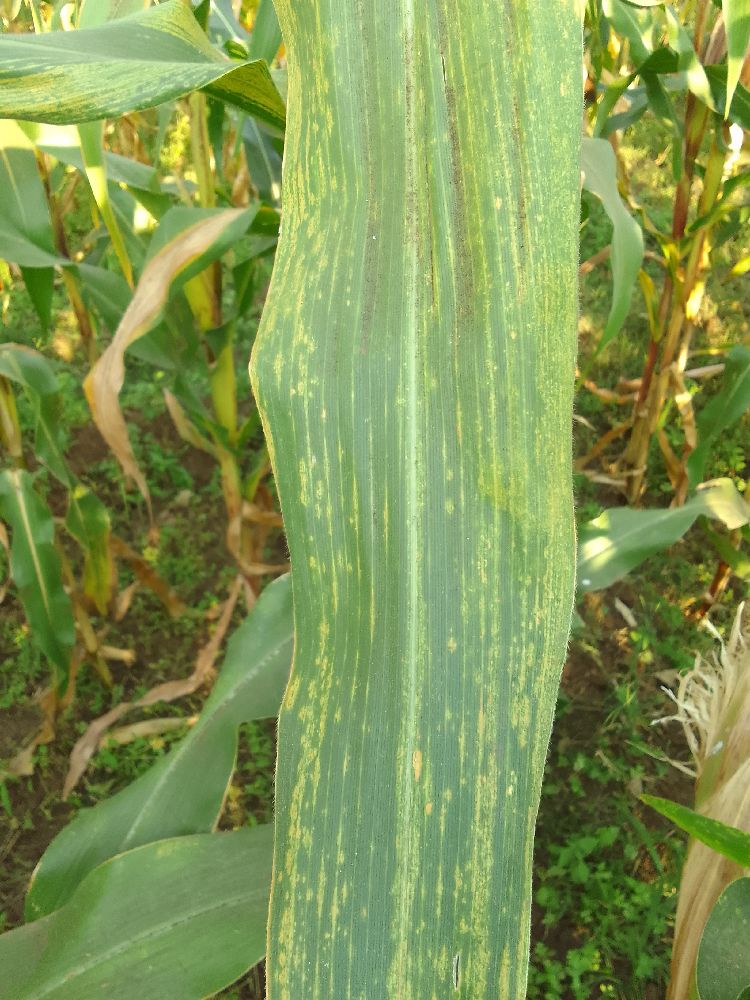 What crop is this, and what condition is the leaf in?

maize, maize lethal necrosis
